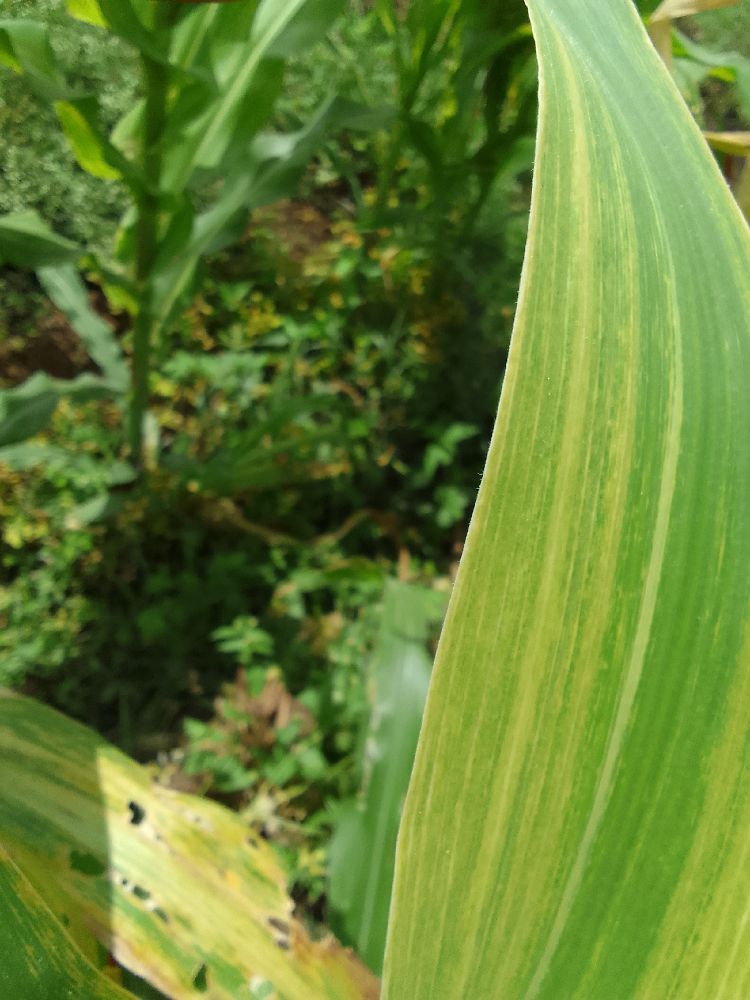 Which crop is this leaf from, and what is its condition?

maize, maize lethal necrosis
